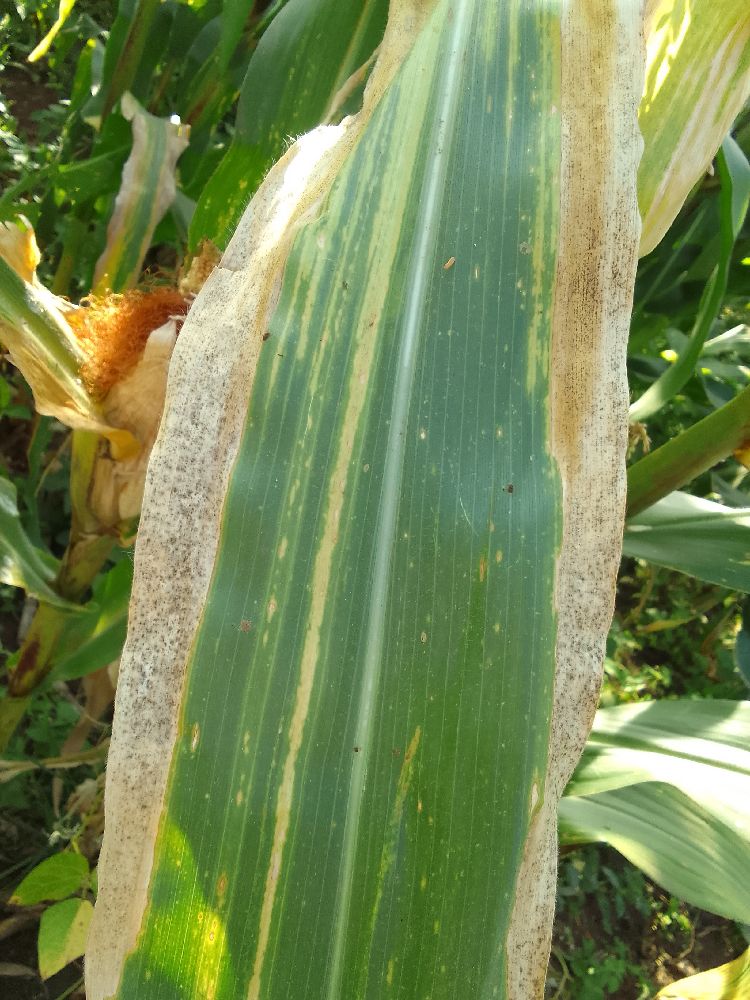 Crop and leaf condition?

maize, maize lethal necrosis
